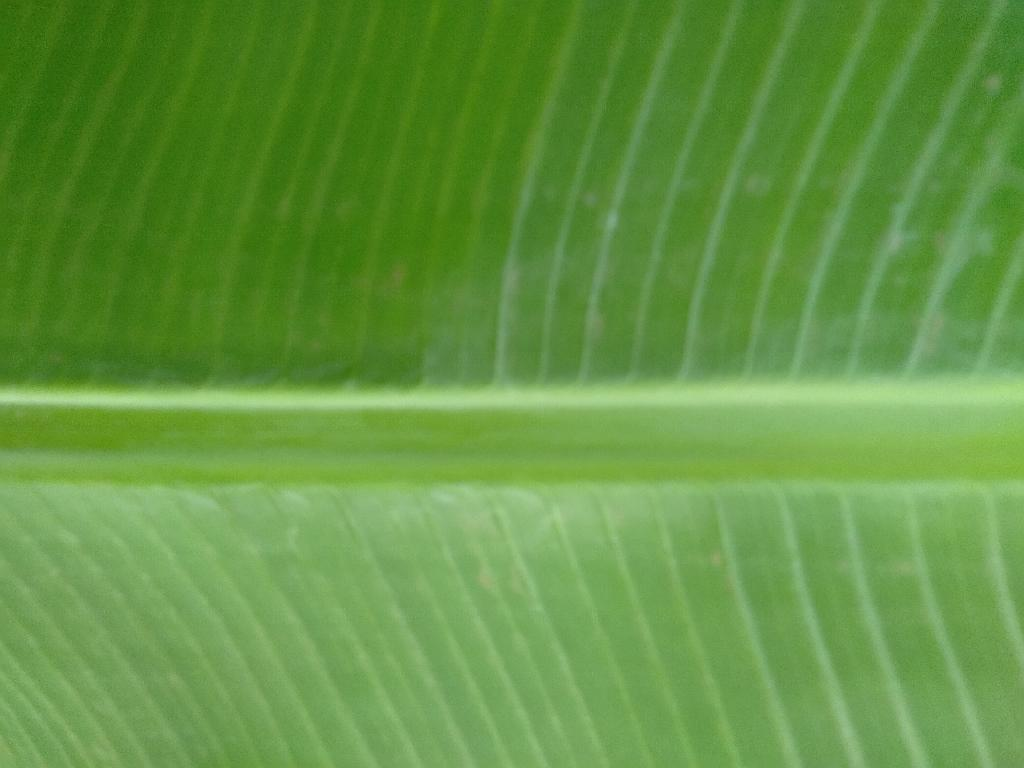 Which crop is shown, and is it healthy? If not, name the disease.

banana, healthy
